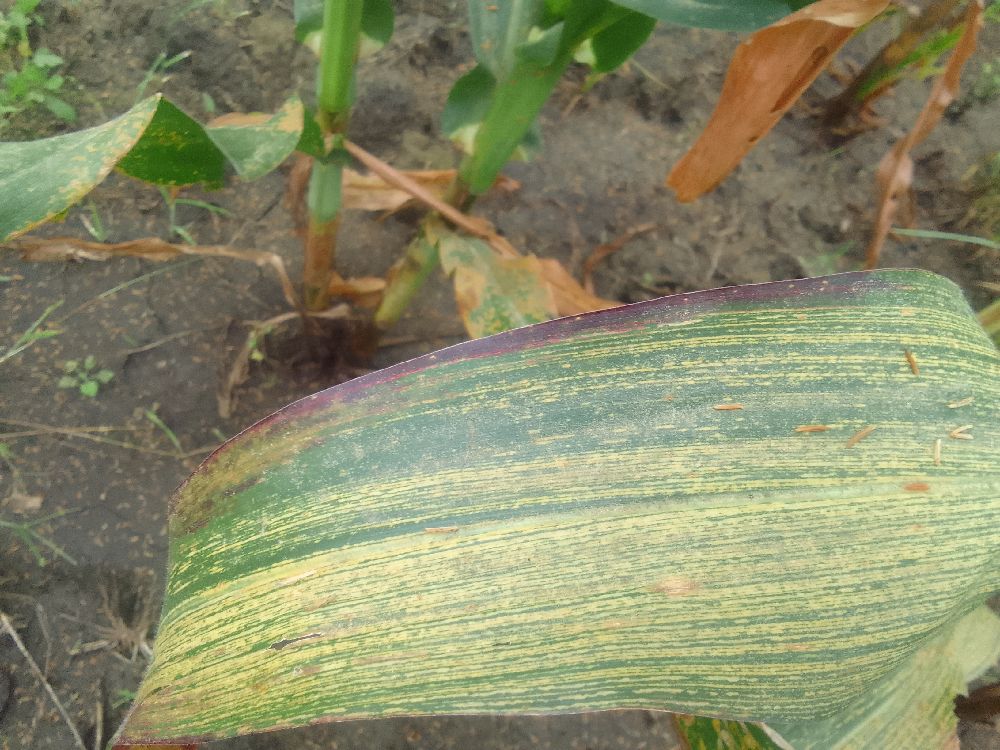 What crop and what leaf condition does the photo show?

maize, maize streak virus
